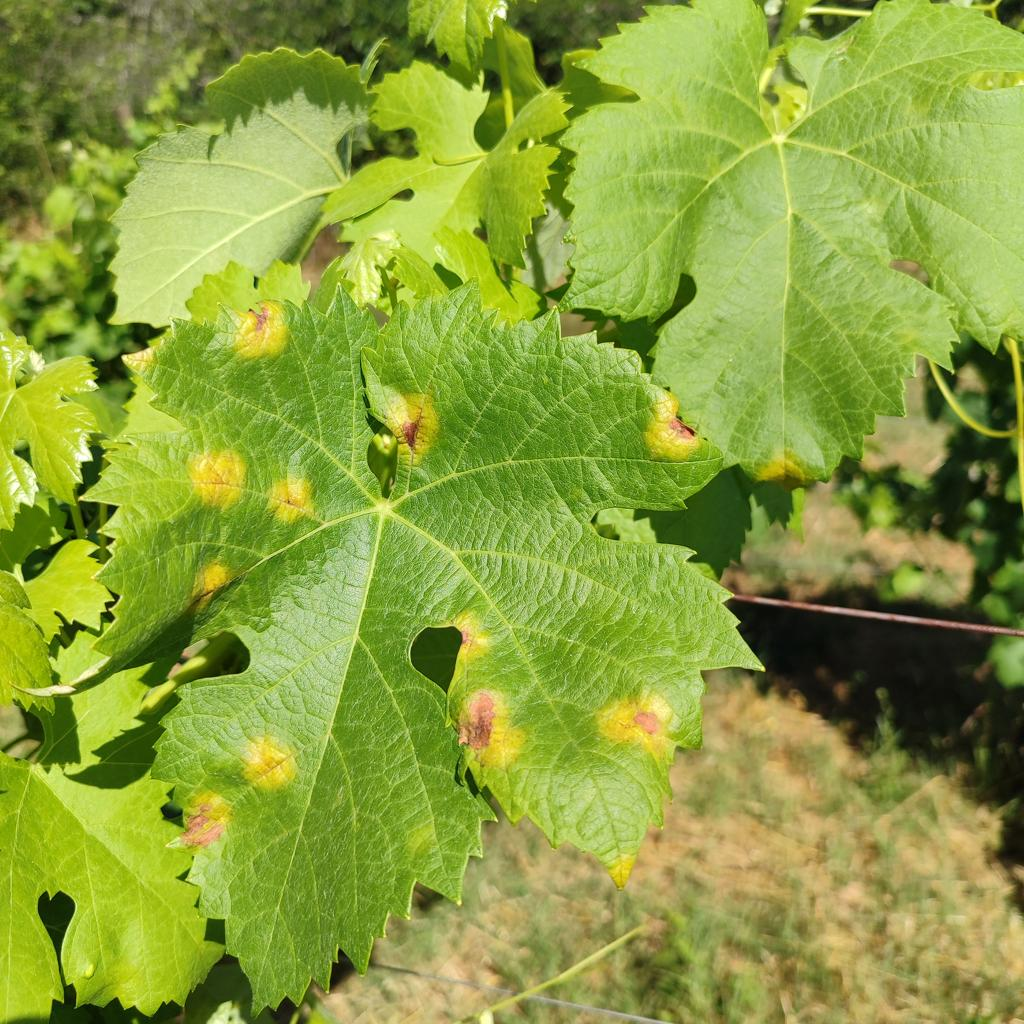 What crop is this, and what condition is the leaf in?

grapevine, downy mildew
